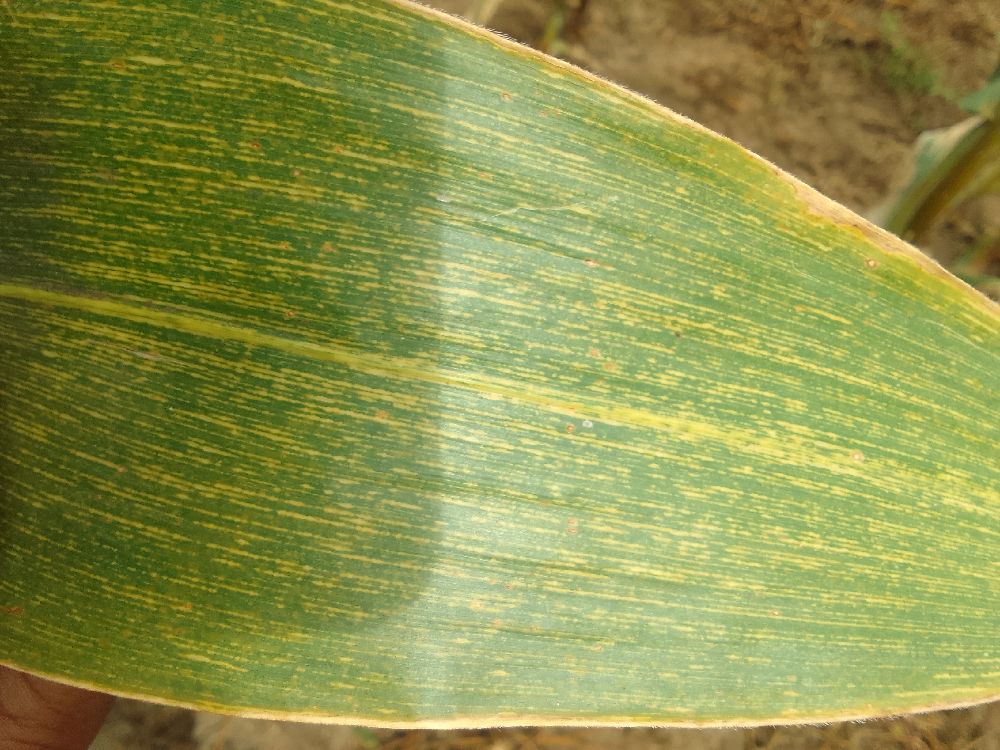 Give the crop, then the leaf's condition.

maize, maize streak virus
